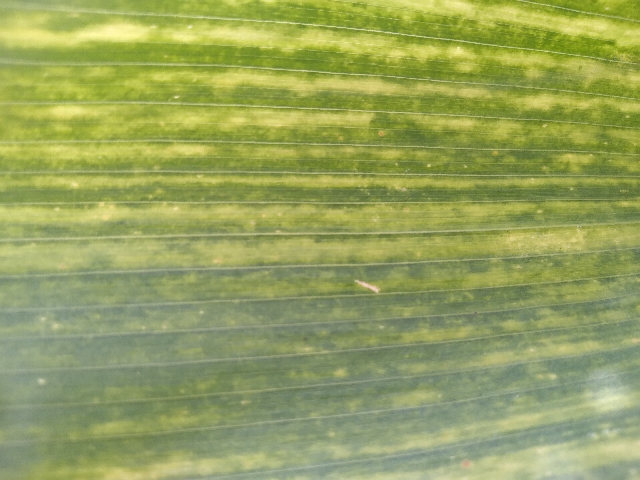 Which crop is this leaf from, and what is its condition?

maize, maize lethal necrosis
